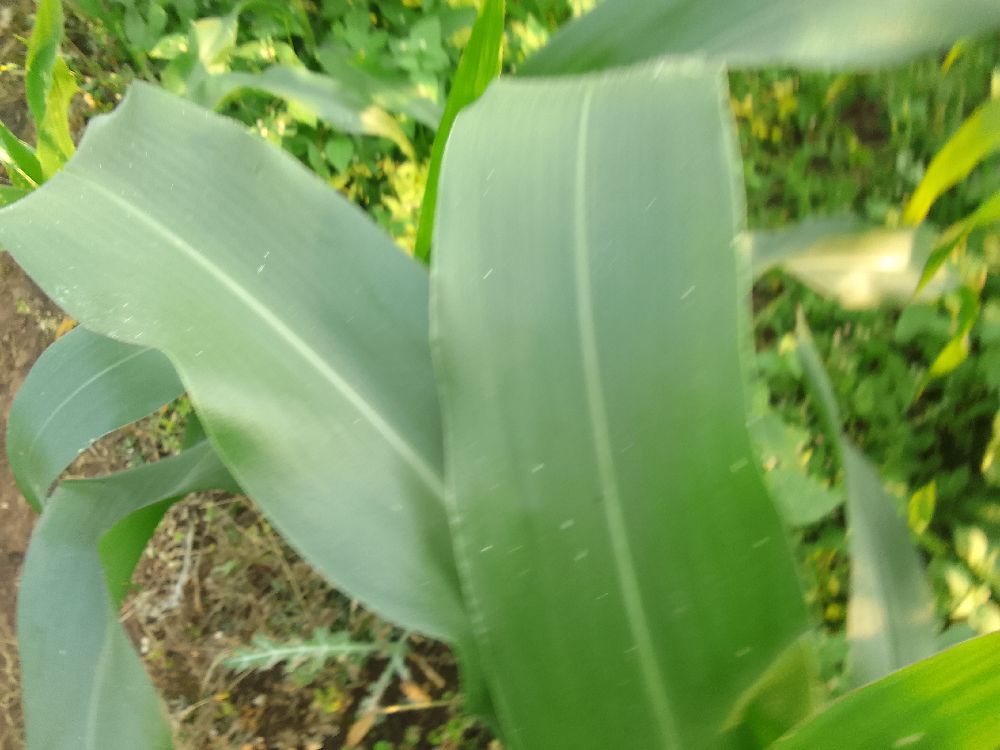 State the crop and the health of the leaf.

maize, healthy
